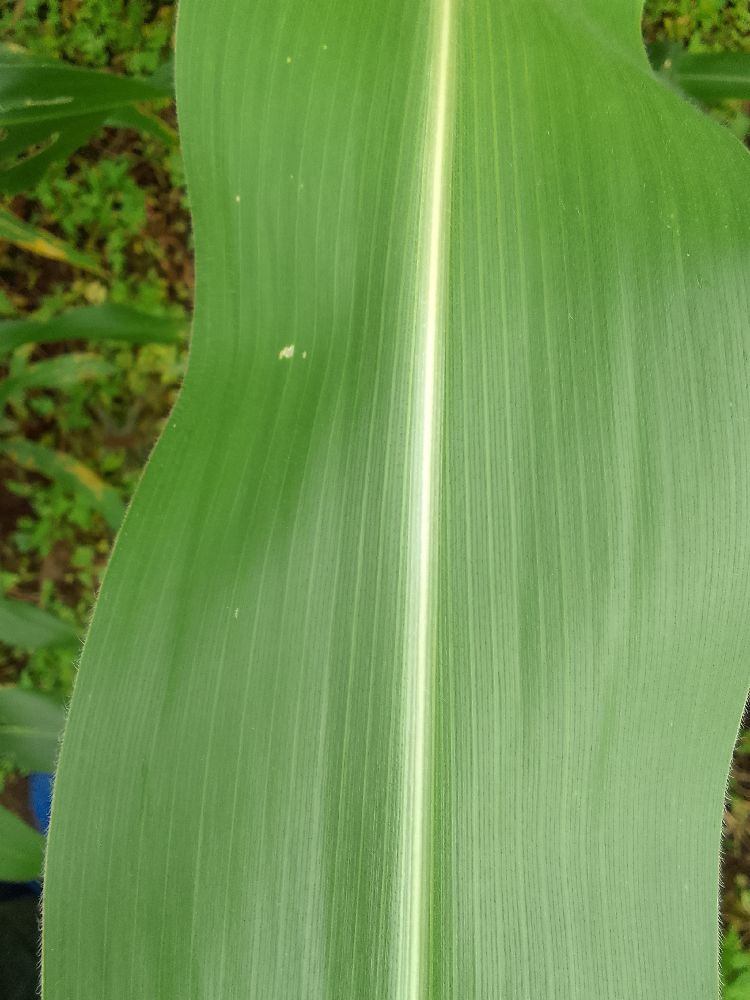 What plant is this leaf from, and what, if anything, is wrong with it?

maize, healthy
